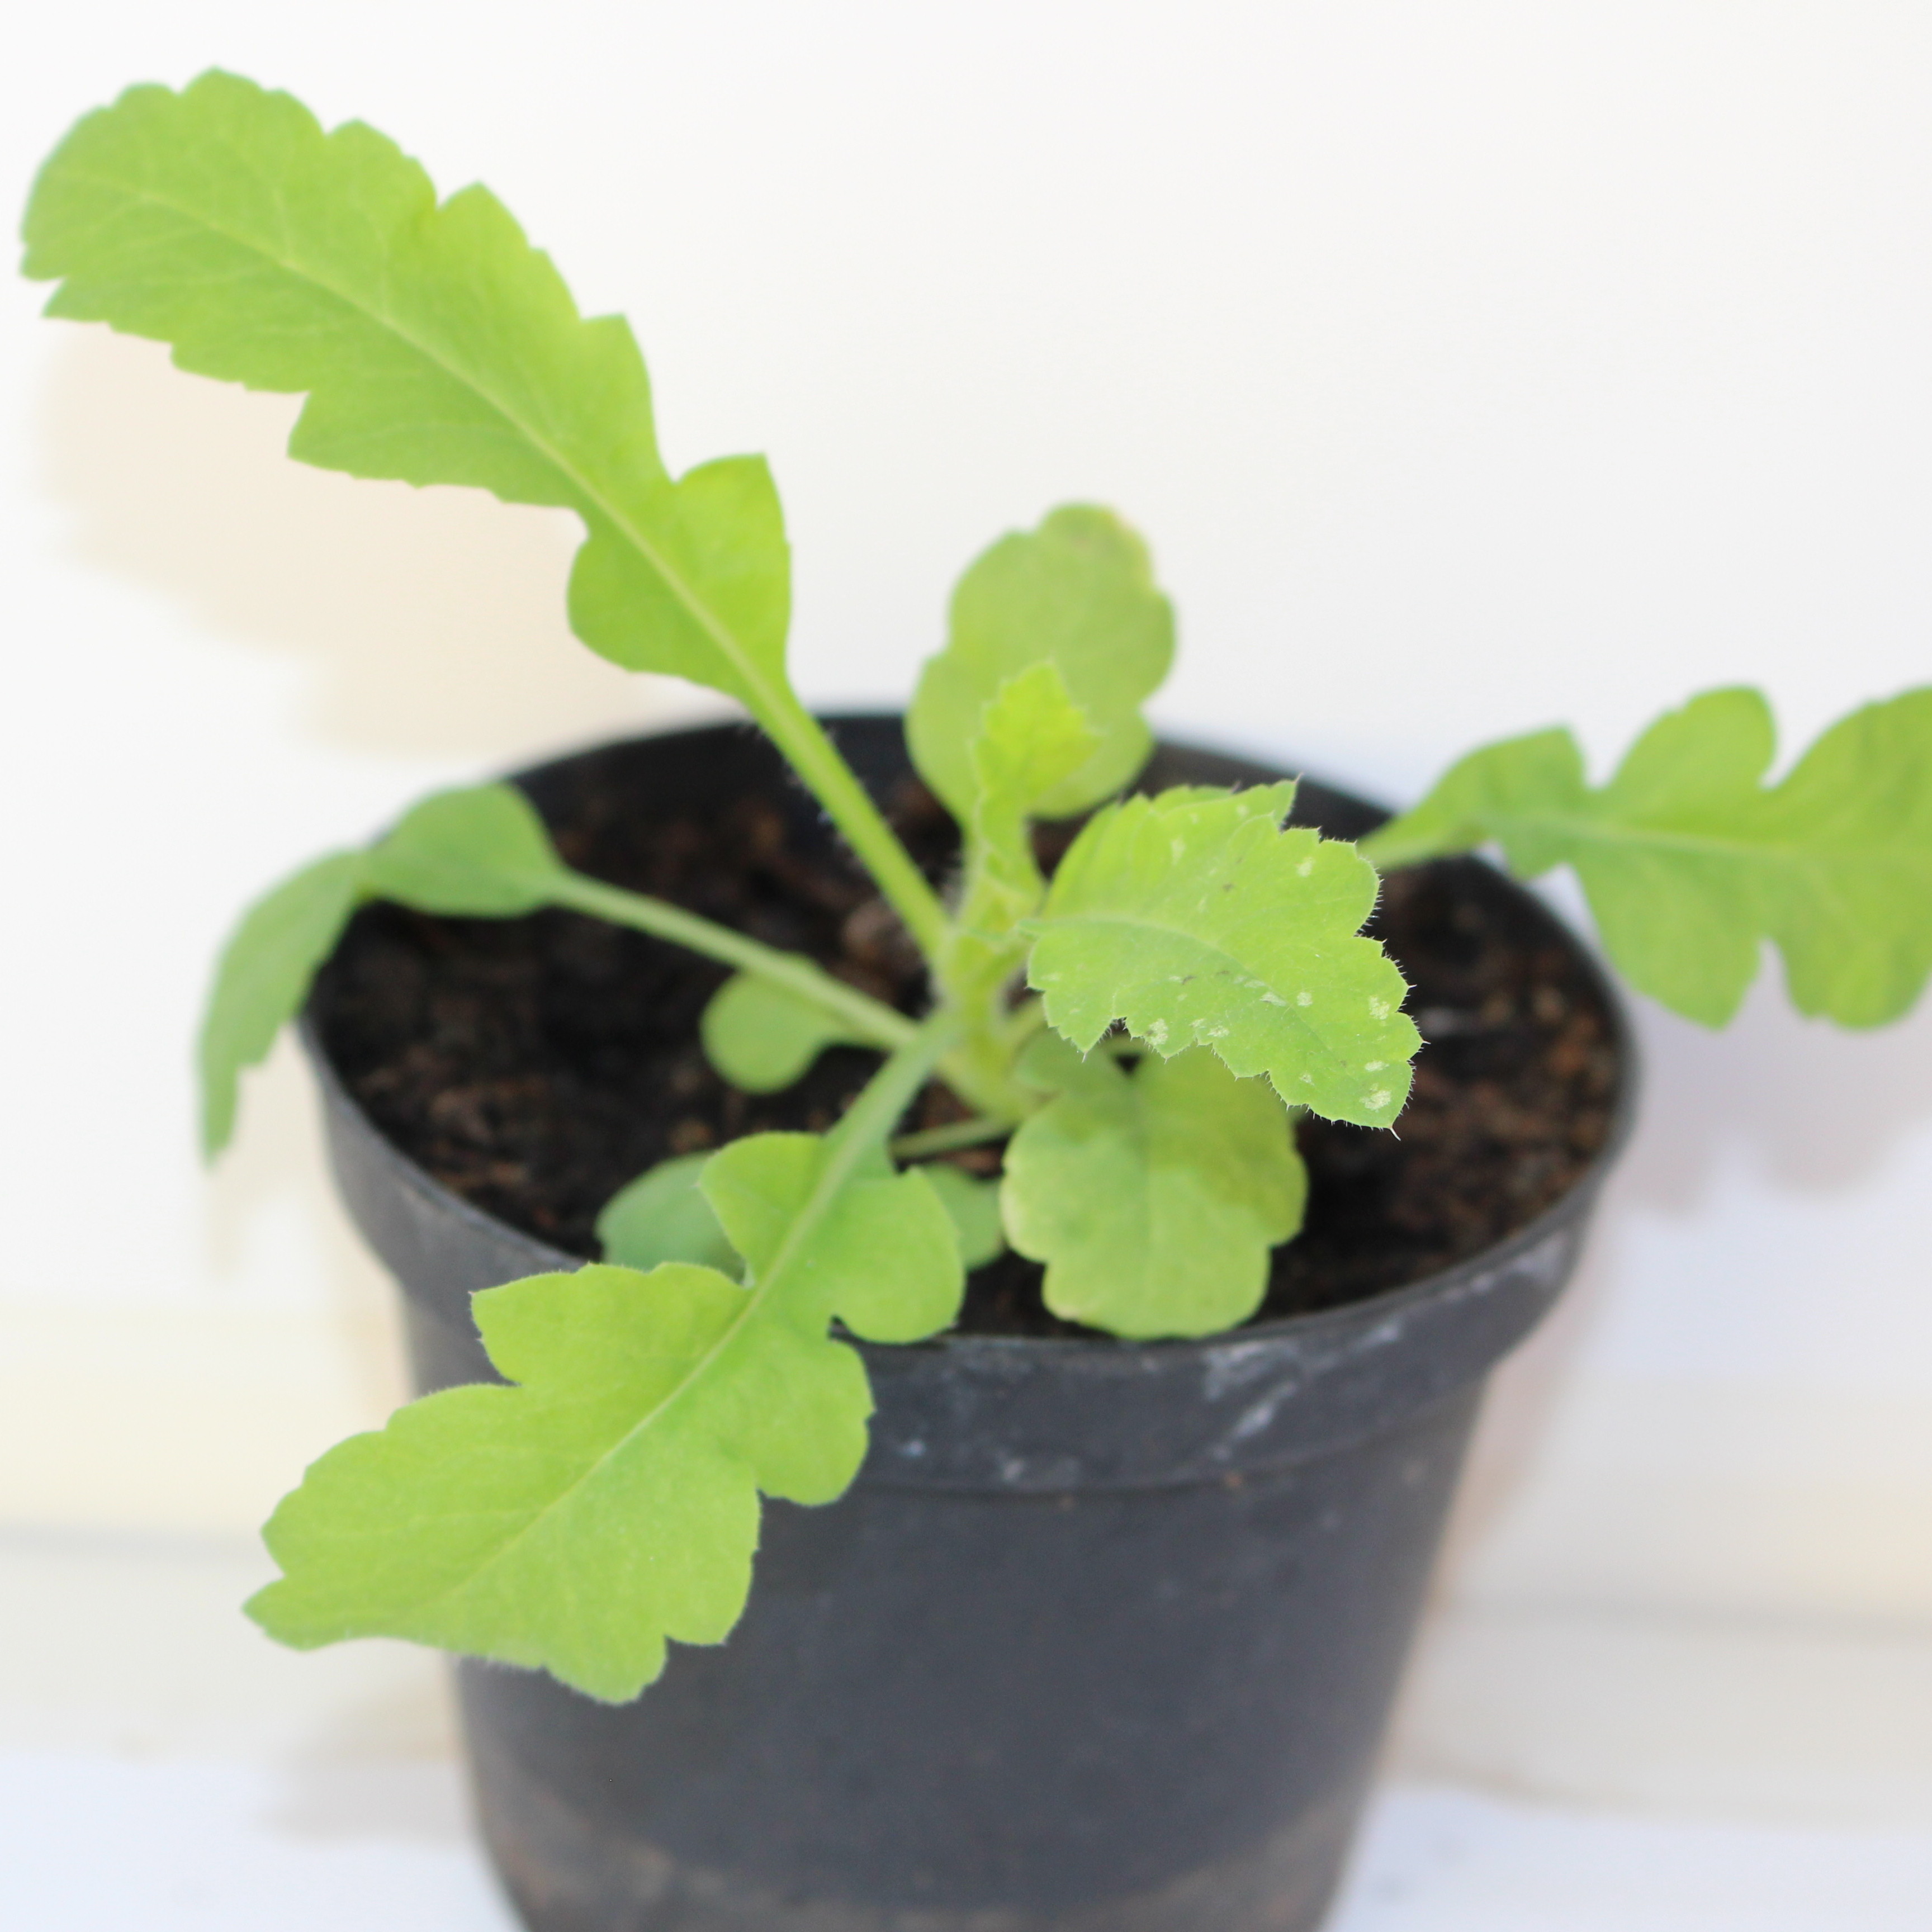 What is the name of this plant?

Papaver rhoeas
